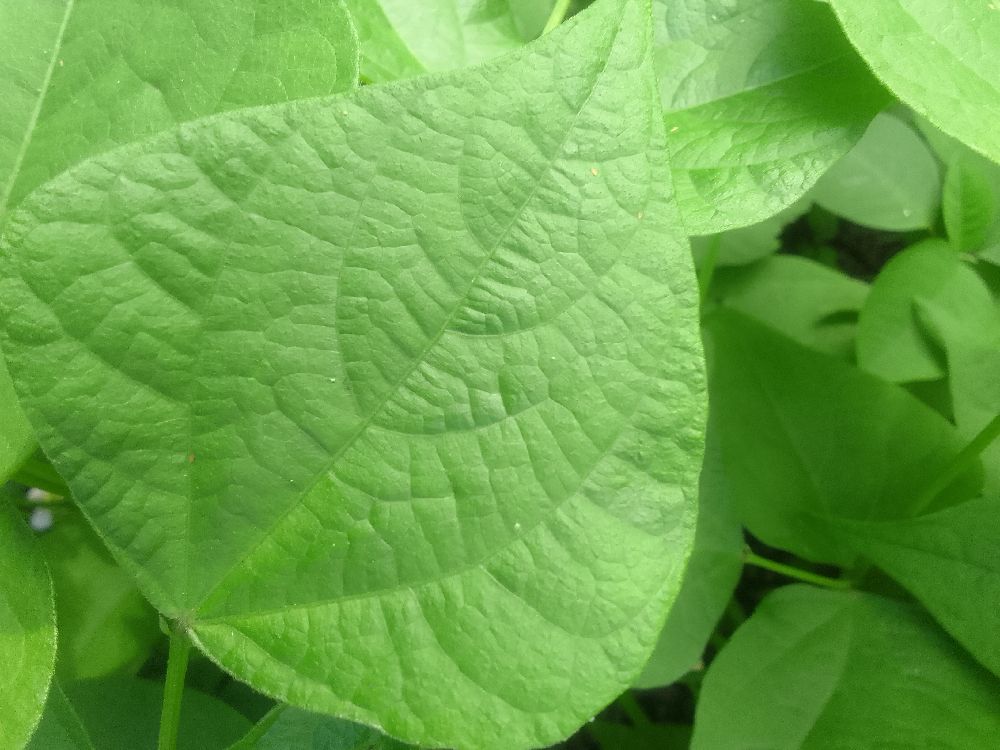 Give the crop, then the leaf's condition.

common bean, healthy
